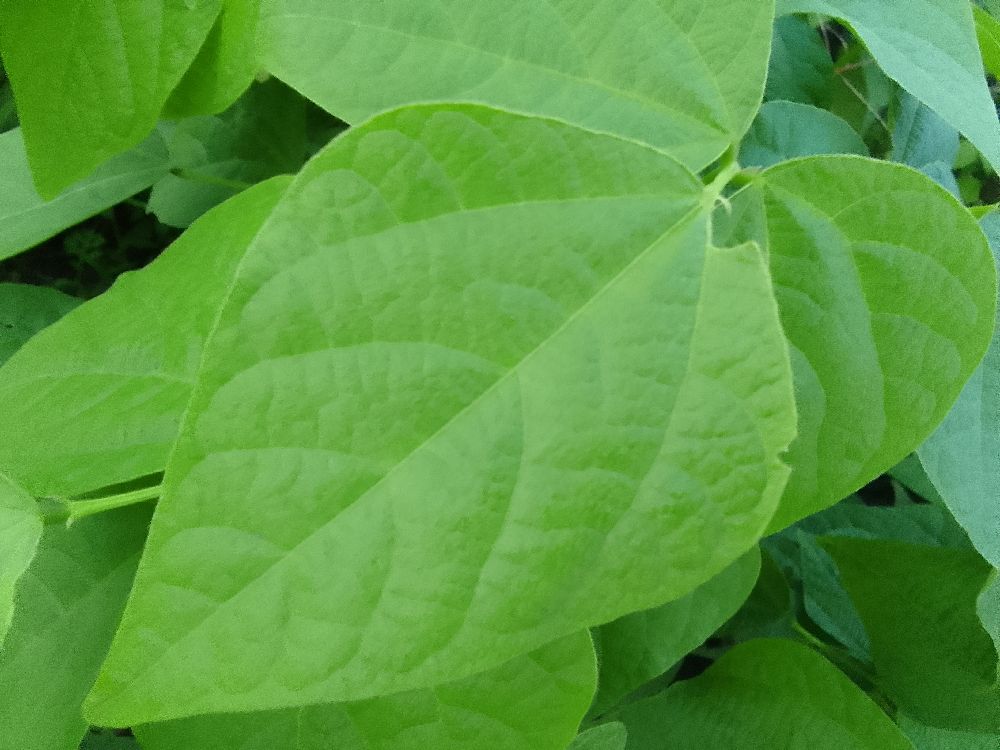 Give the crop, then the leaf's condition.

common bean, healthy
